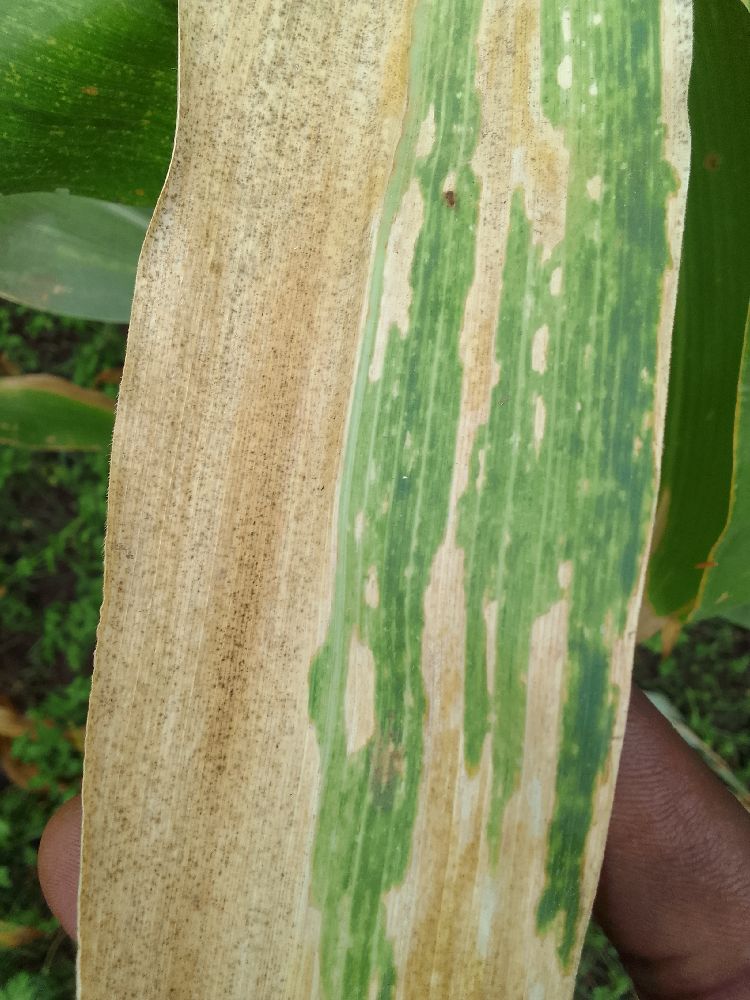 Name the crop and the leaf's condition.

maize, maize lethal necrosis
